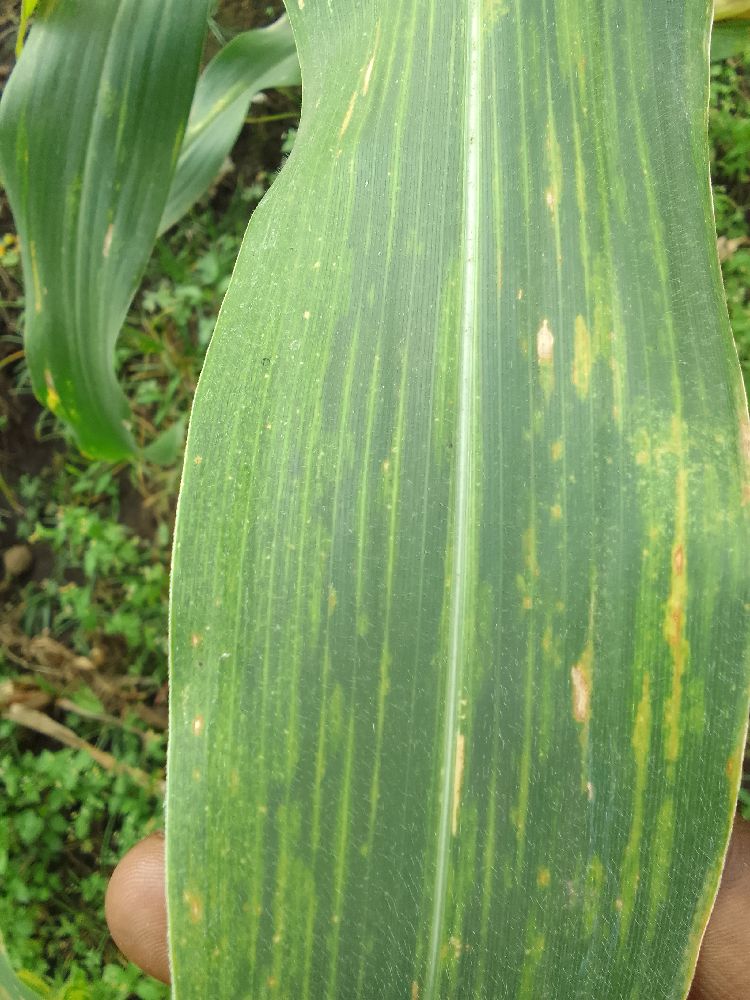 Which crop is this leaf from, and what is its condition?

maize, maize lethal necrosis
